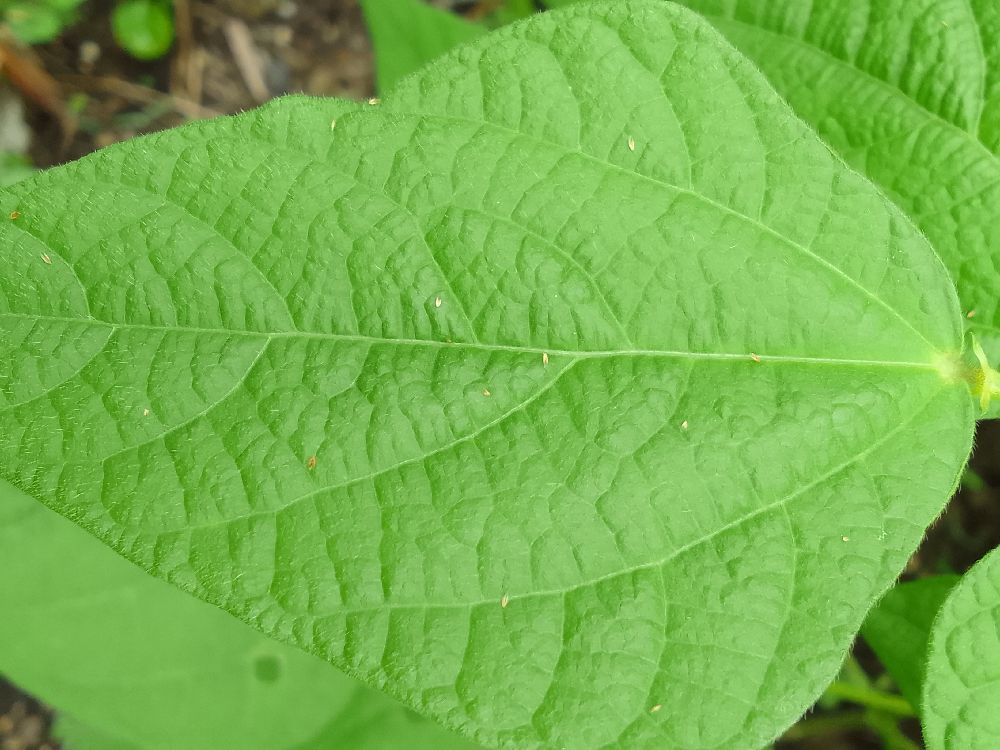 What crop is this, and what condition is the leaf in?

common bean, healthy
